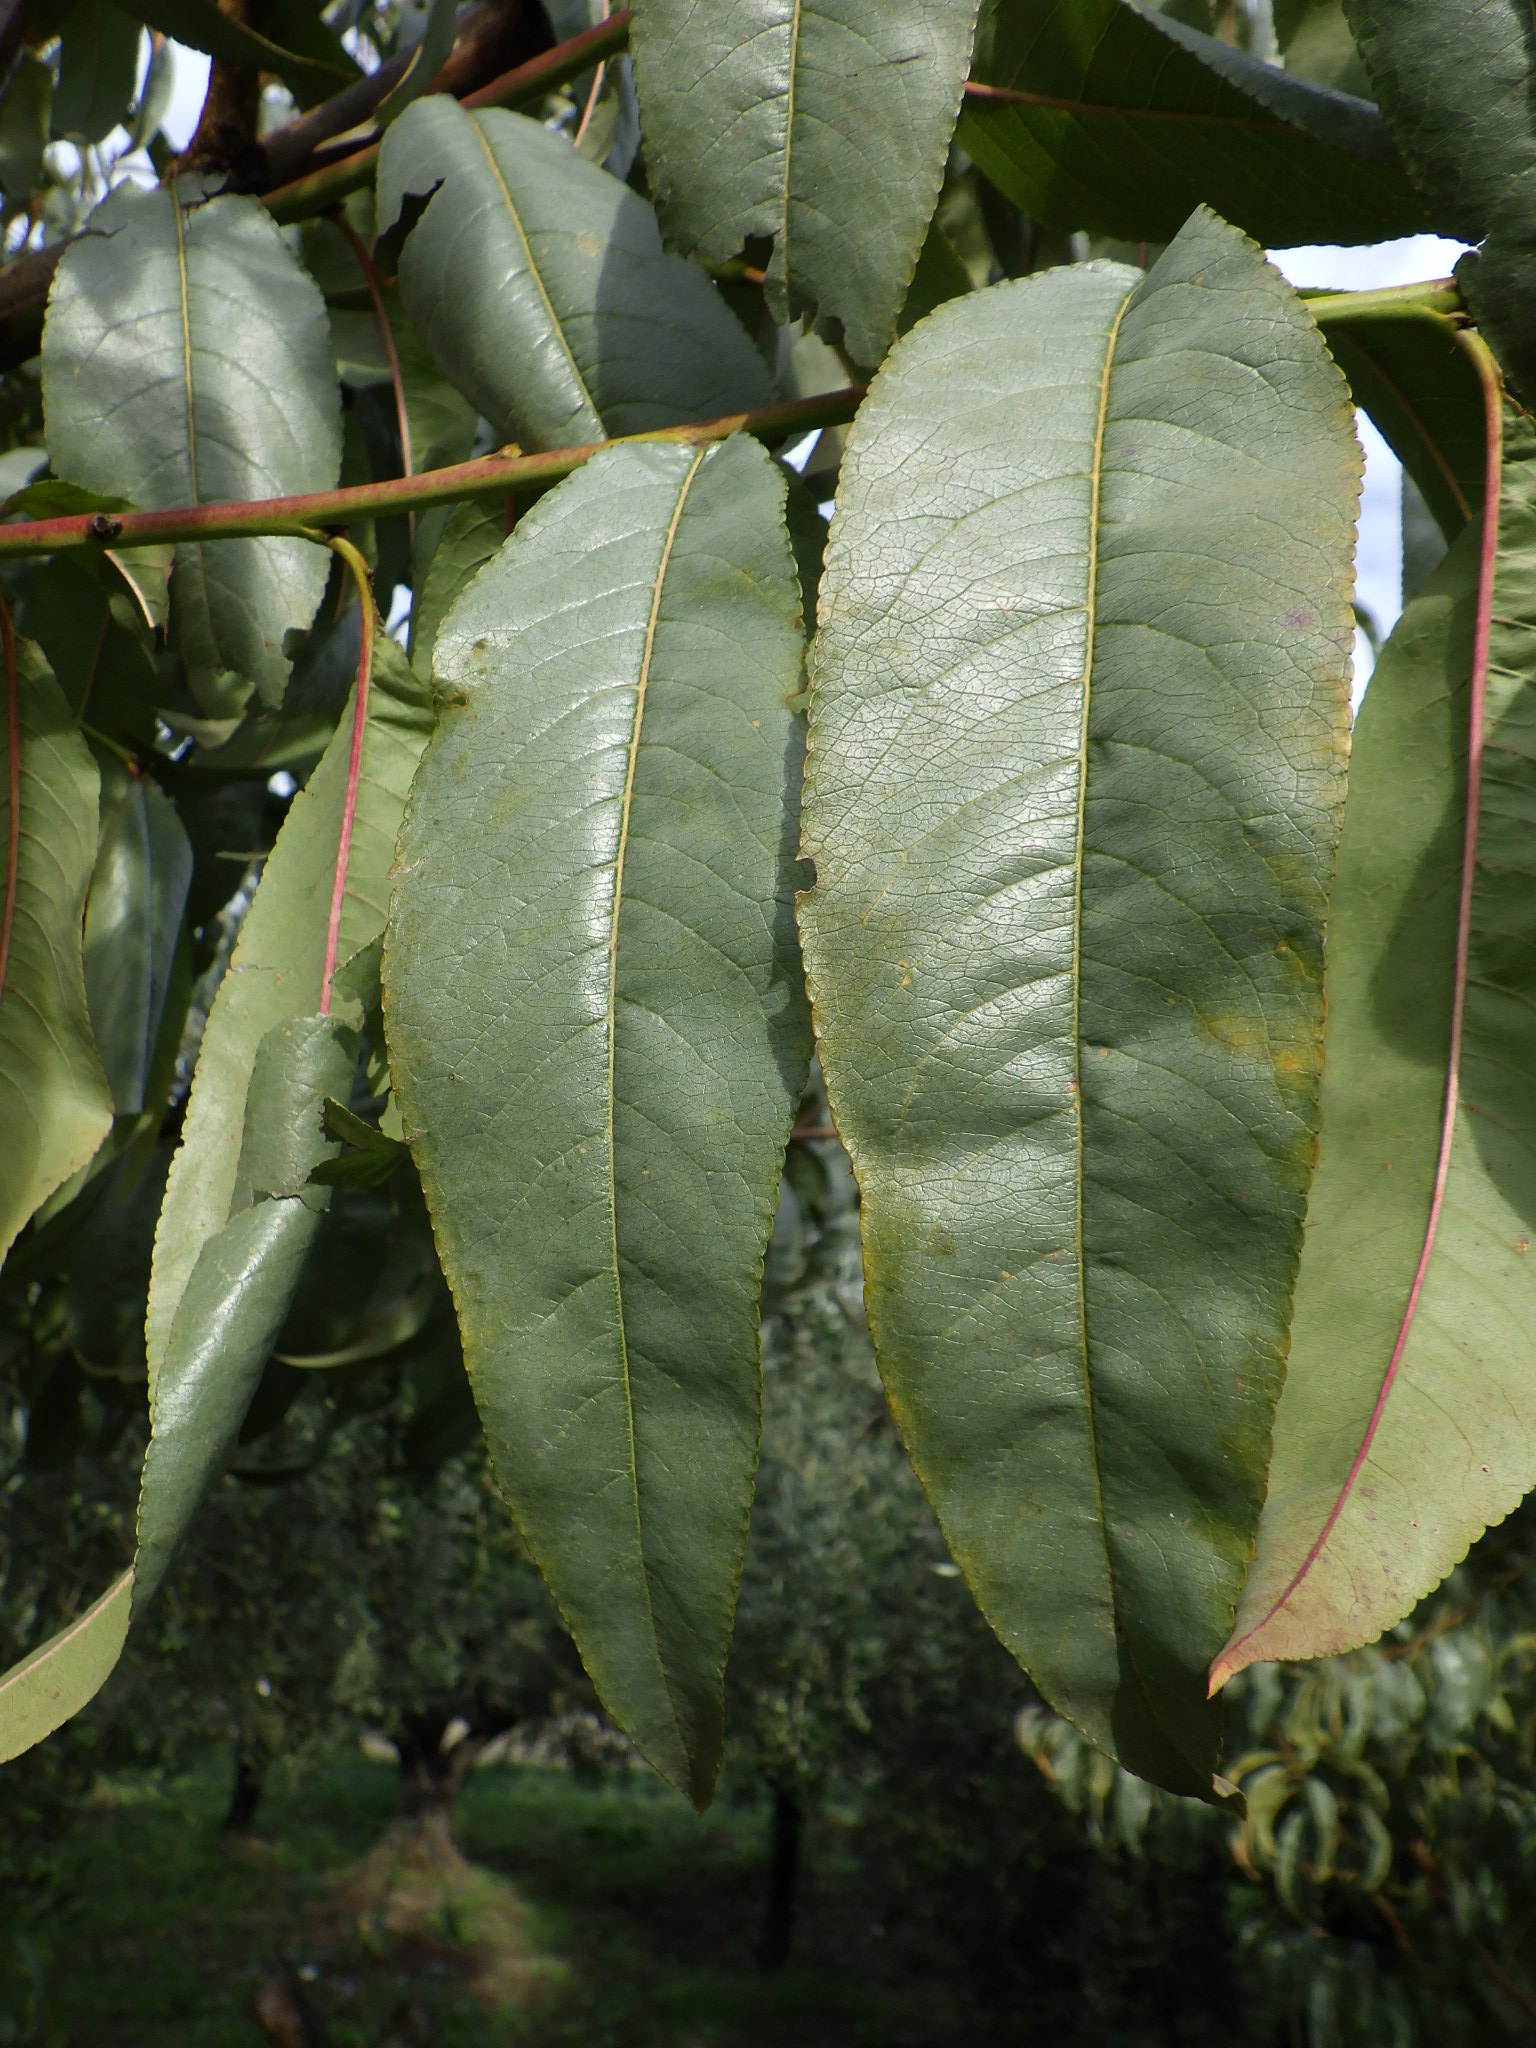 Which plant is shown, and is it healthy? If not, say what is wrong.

peach, healthy
